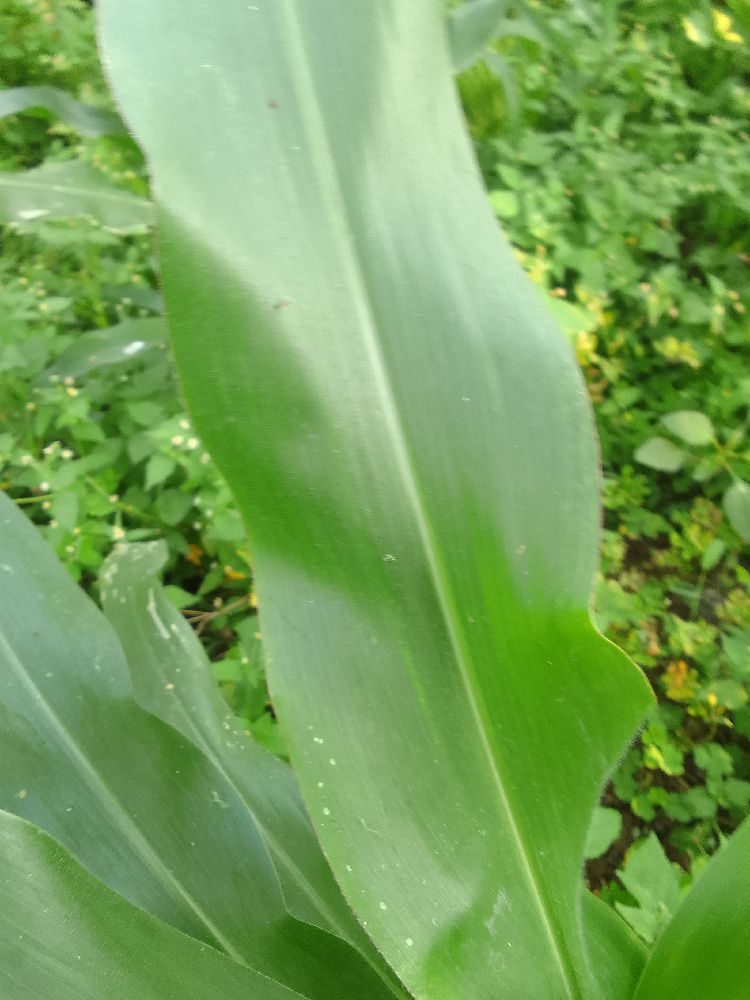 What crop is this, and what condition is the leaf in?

maize, healthy
